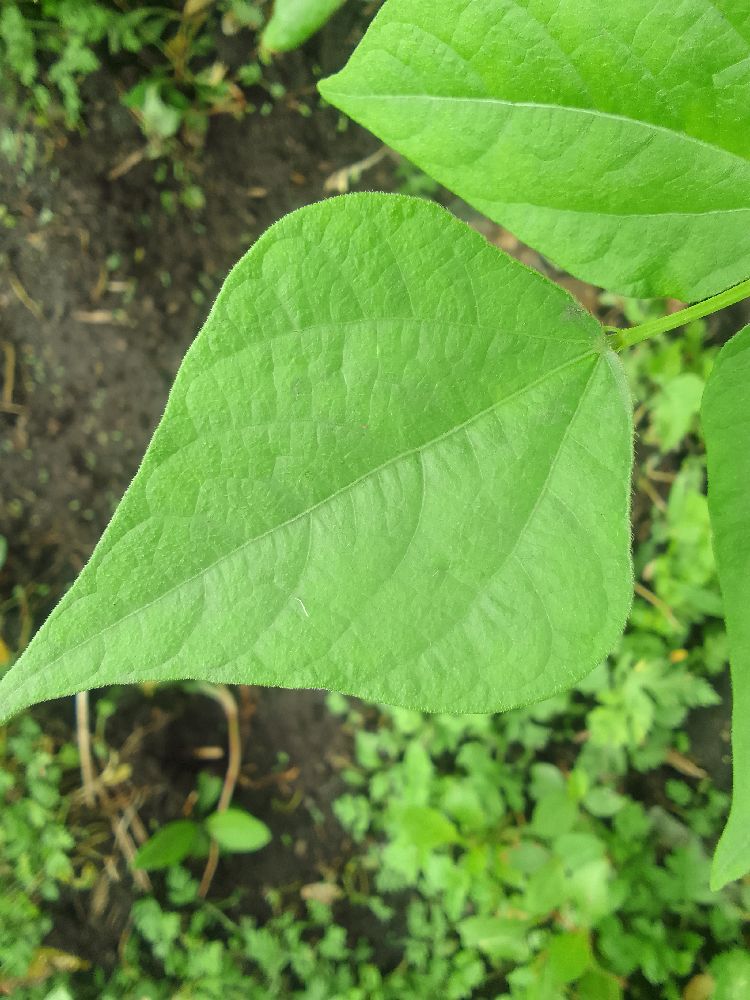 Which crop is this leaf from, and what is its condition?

common bean, healthy
